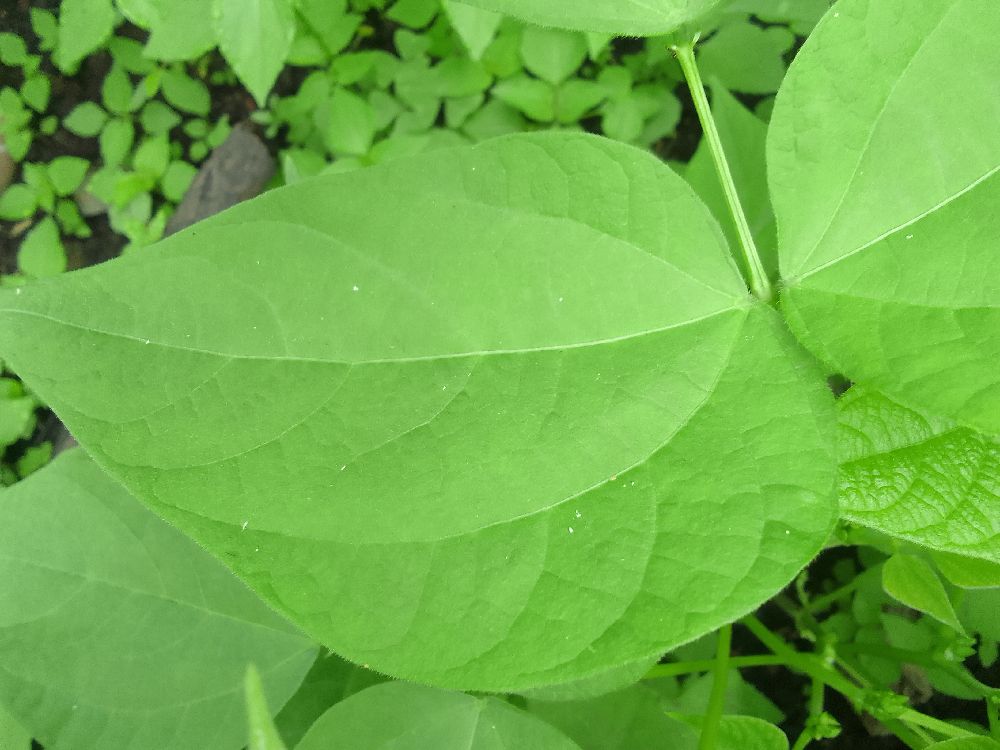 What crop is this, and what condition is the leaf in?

common bean, healthy
